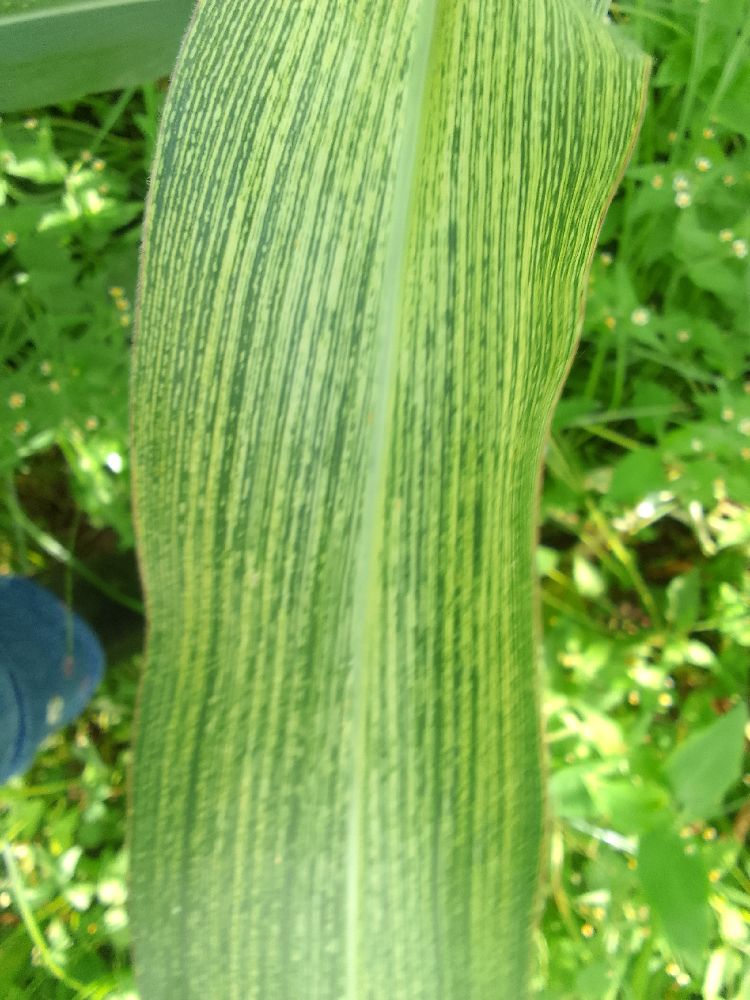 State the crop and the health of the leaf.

maize, maize streak virus
